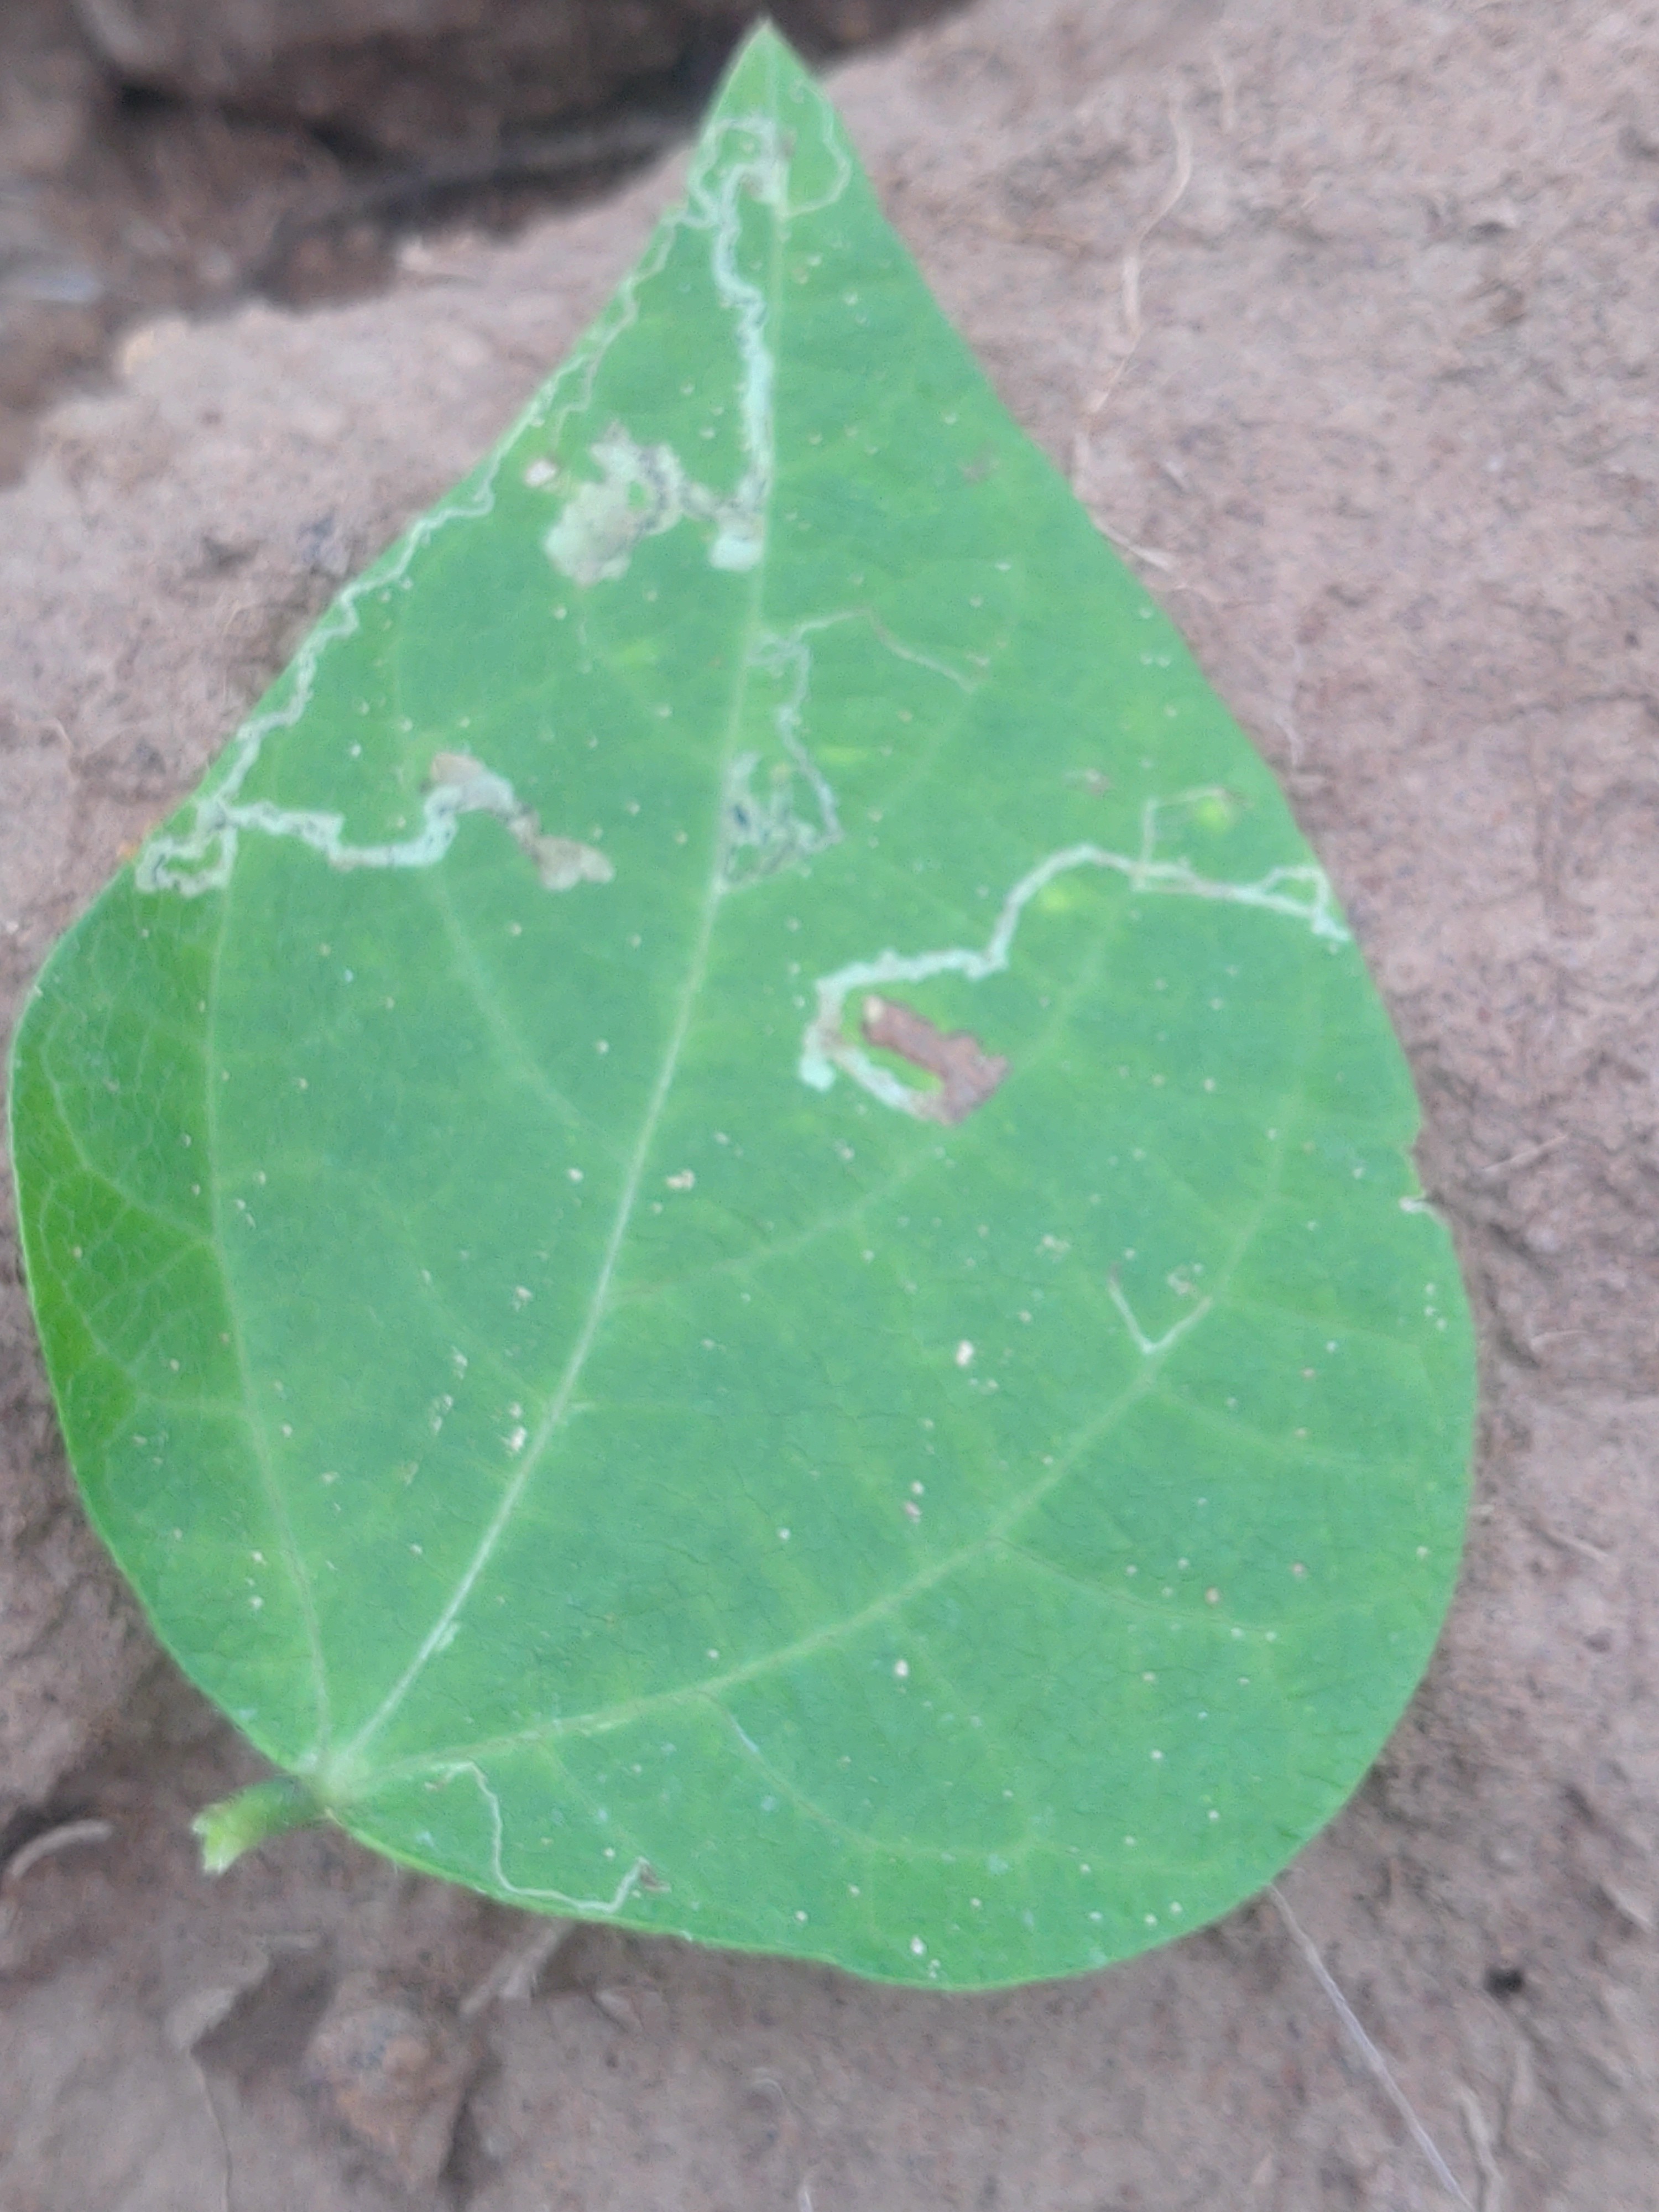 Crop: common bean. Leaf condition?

anthracnose
